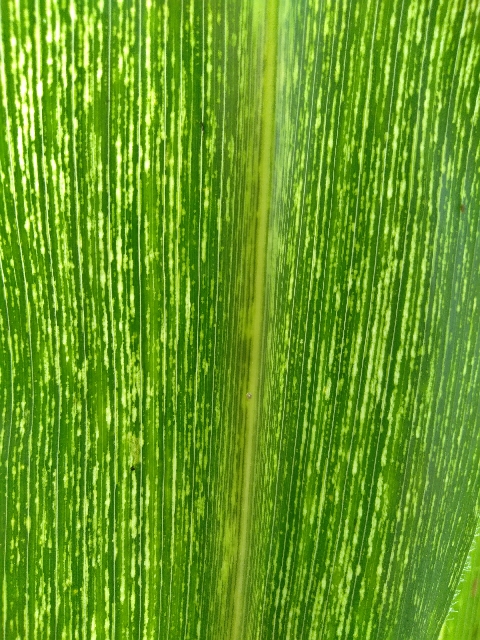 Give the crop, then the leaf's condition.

maize, maize streak virus
